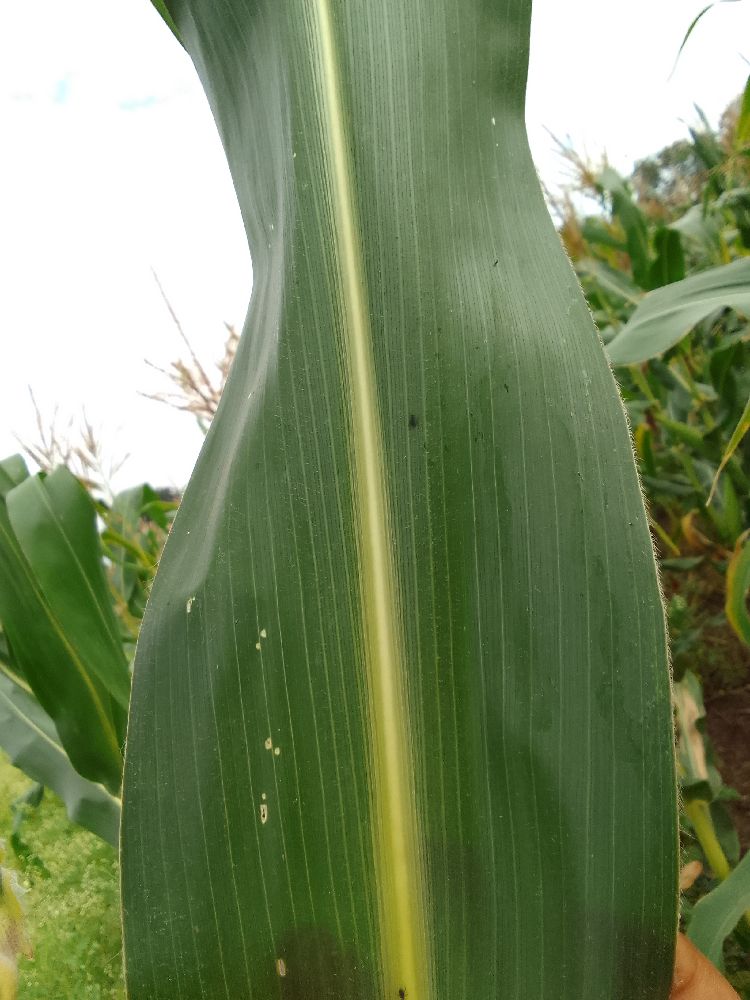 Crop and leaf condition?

maize, healthy
